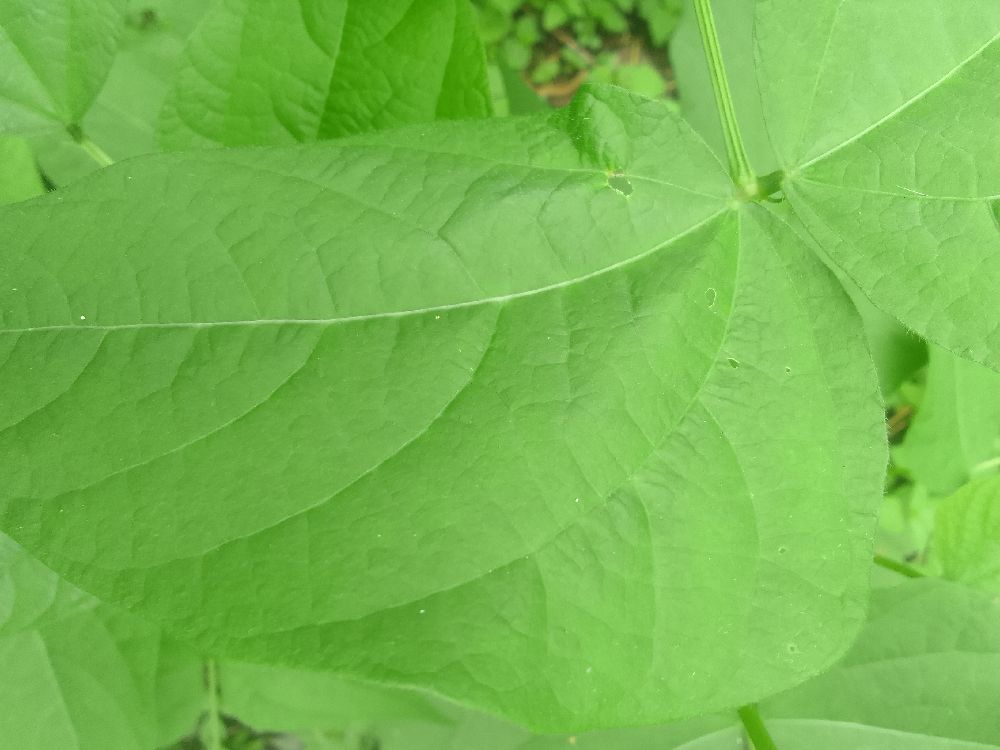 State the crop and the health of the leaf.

common bean, healthy
